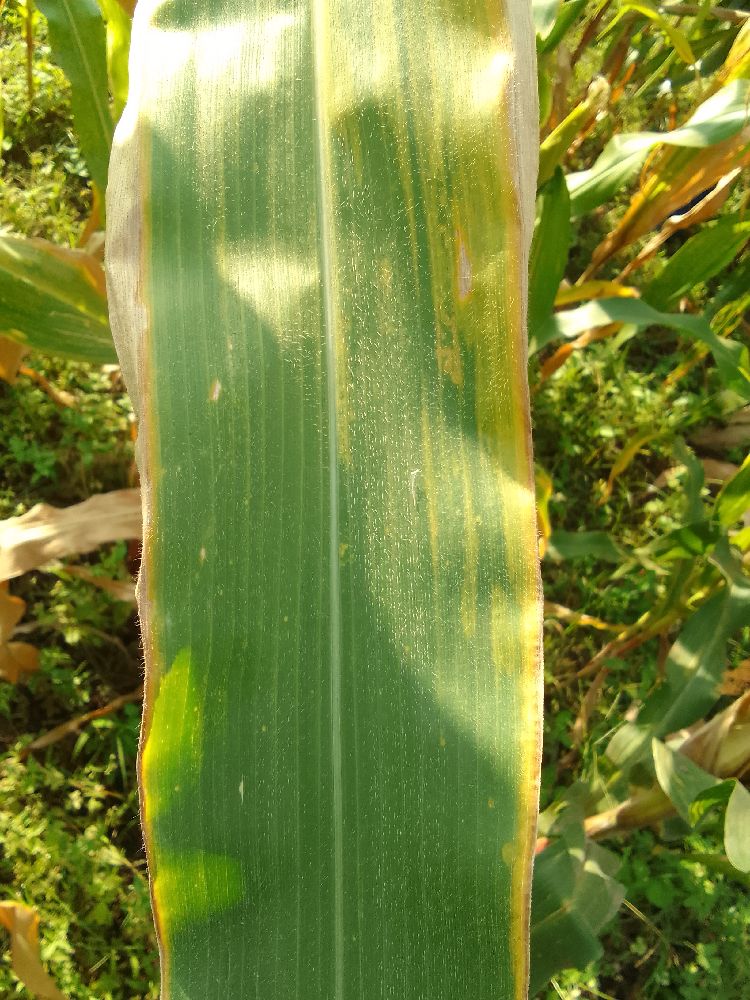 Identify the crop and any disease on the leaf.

maize, maize lethal necrosis
